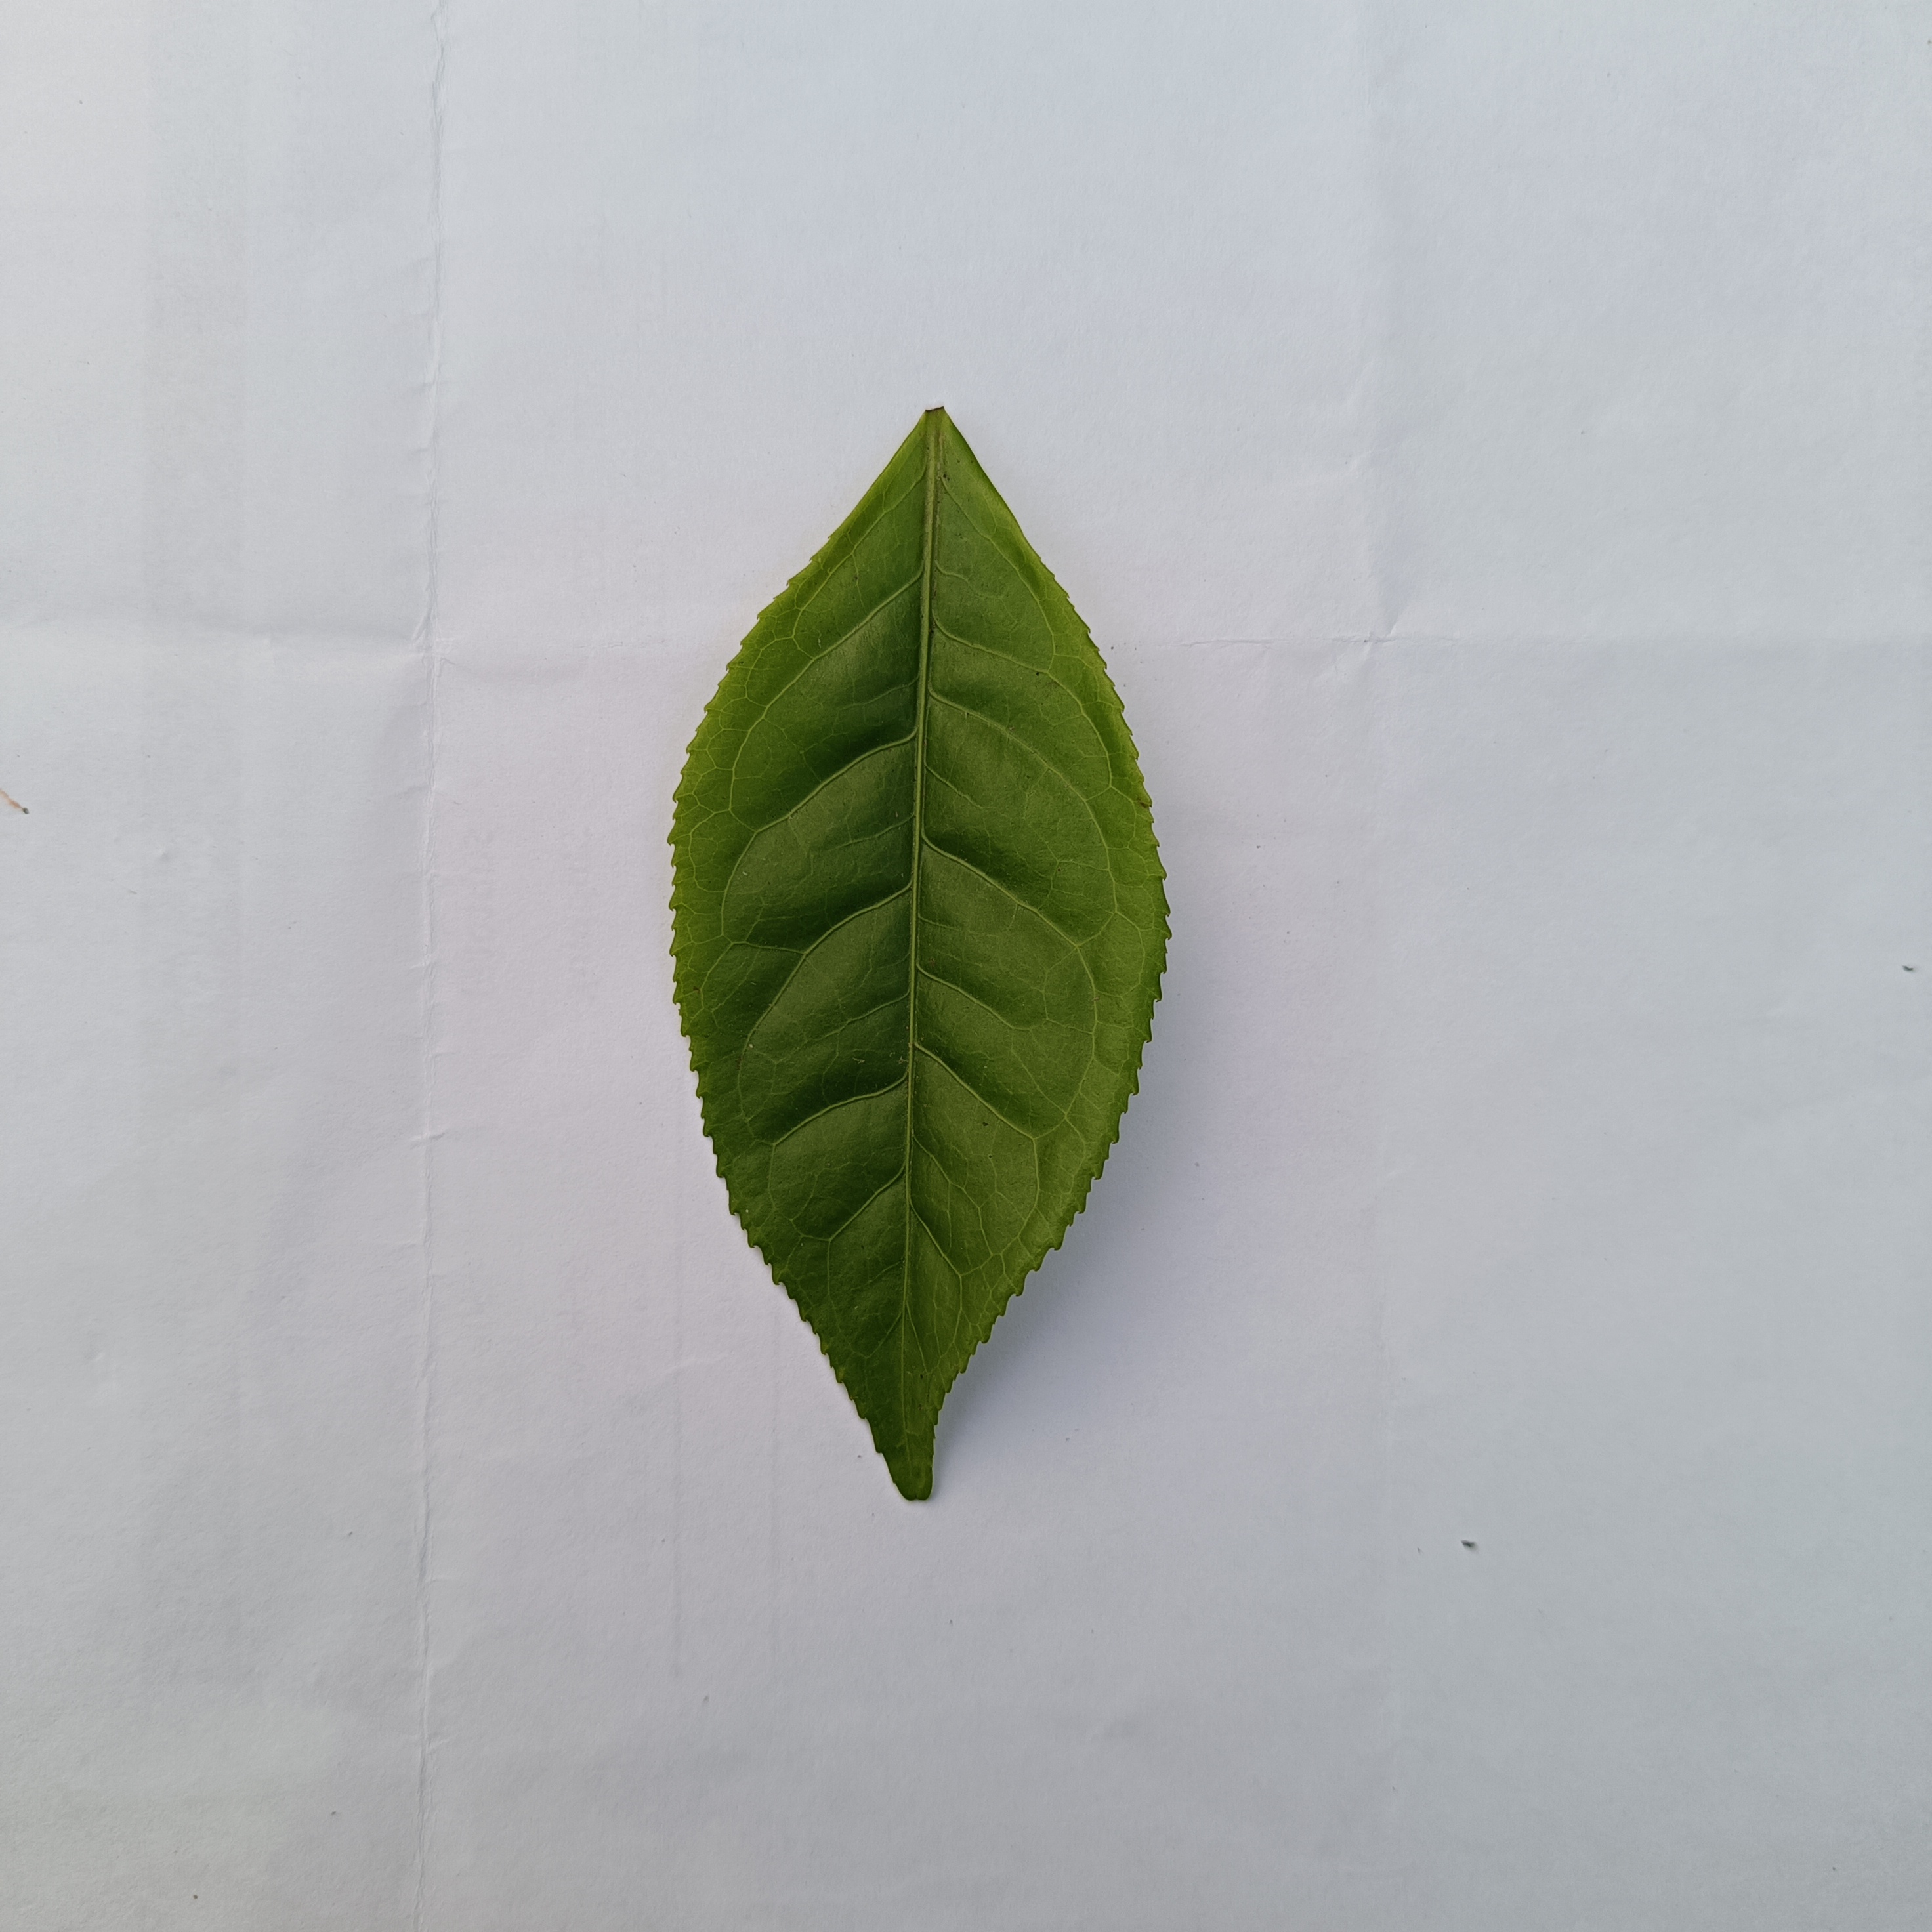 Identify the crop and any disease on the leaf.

tea, healthy
